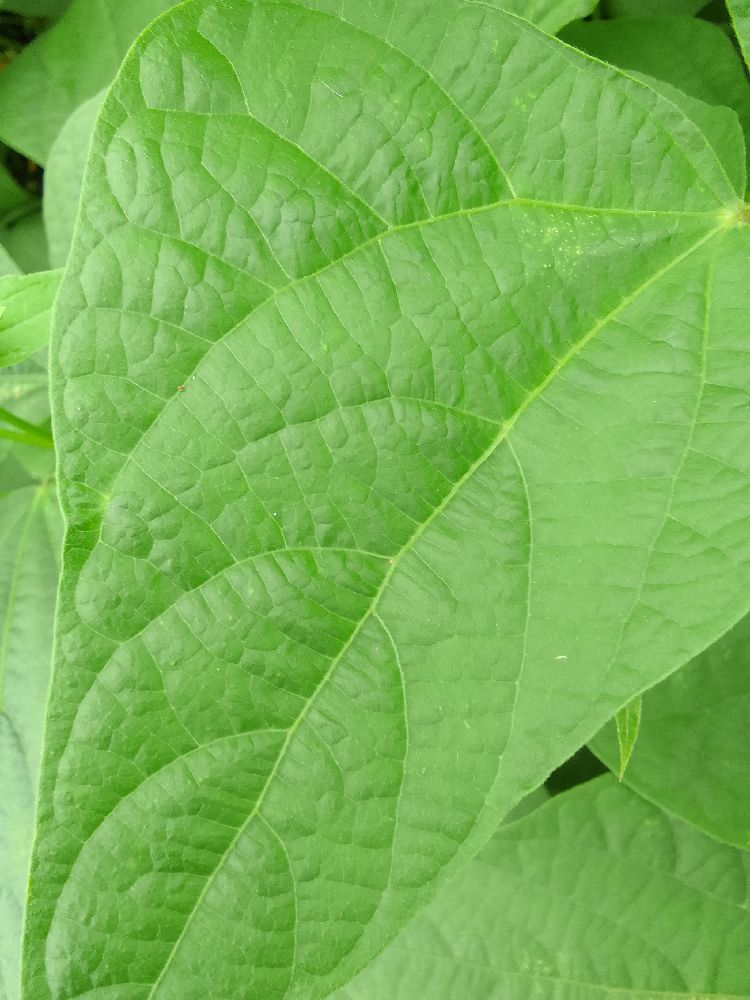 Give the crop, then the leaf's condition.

common bean, healthy
